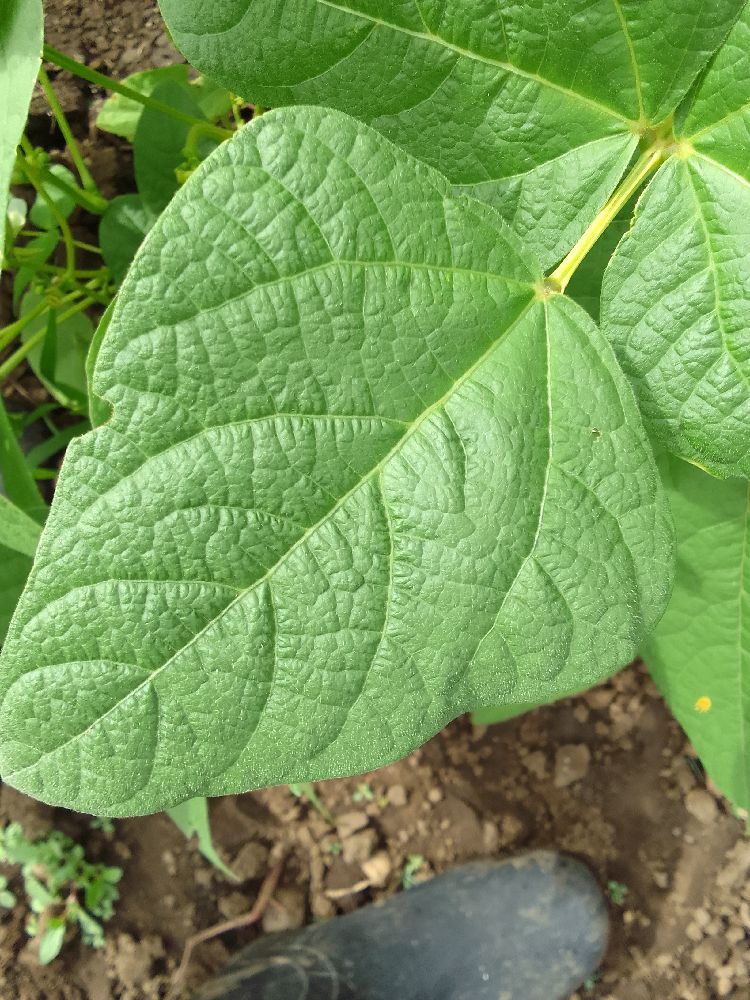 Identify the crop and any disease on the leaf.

common bean, healthy
